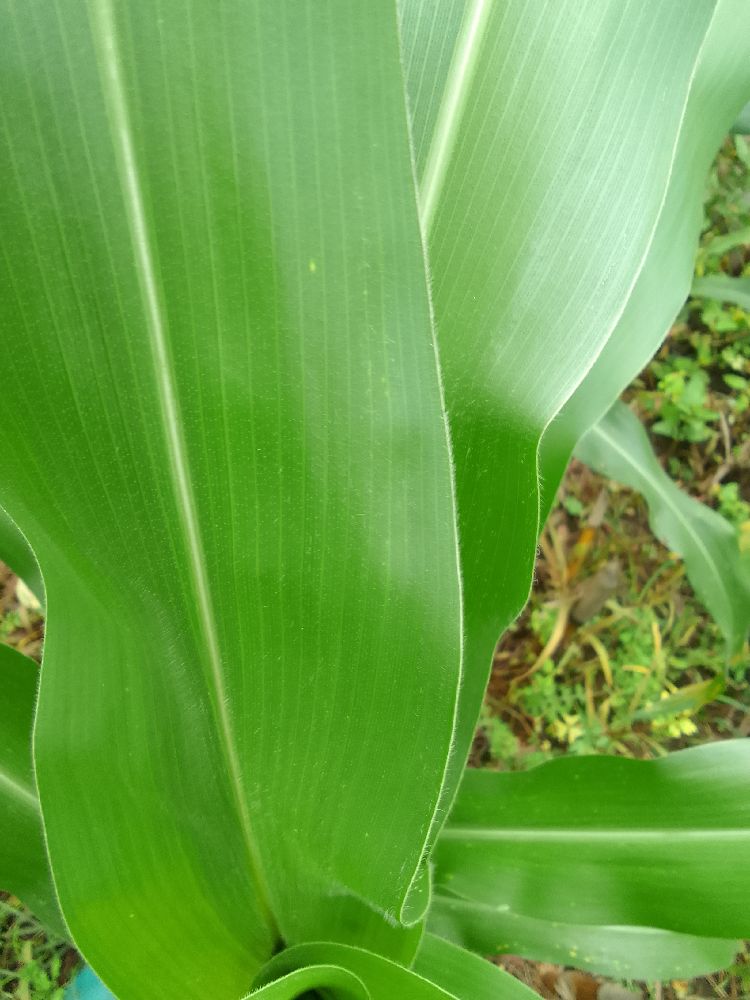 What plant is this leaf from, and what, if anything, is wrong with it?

maize, healthy
